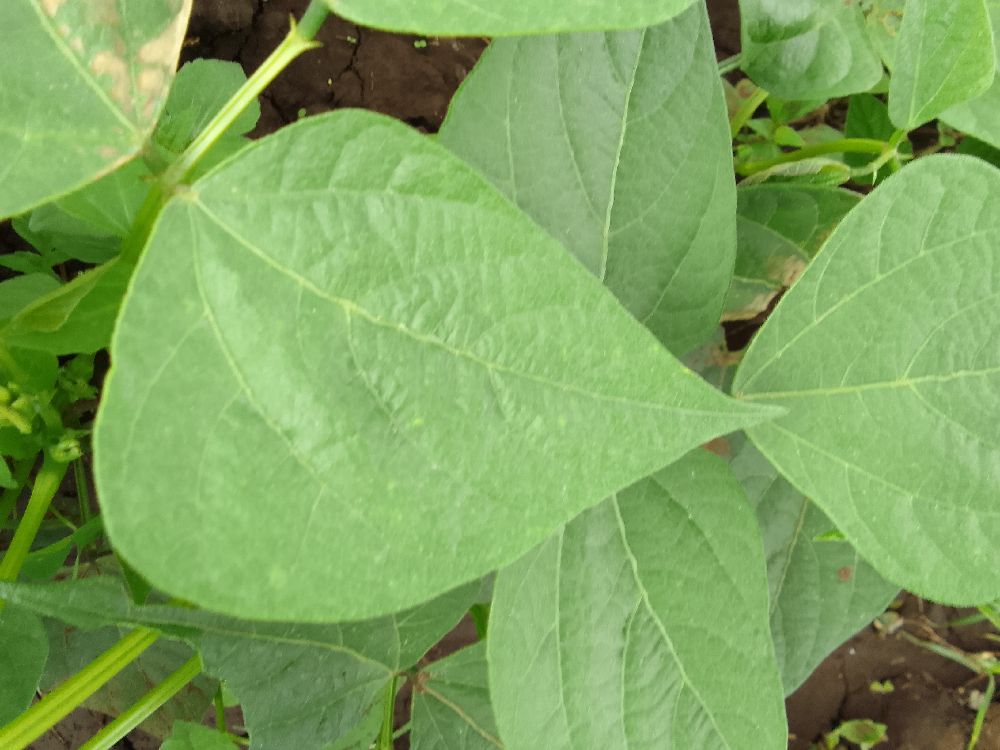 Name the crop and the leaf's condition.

common bean, healthy
